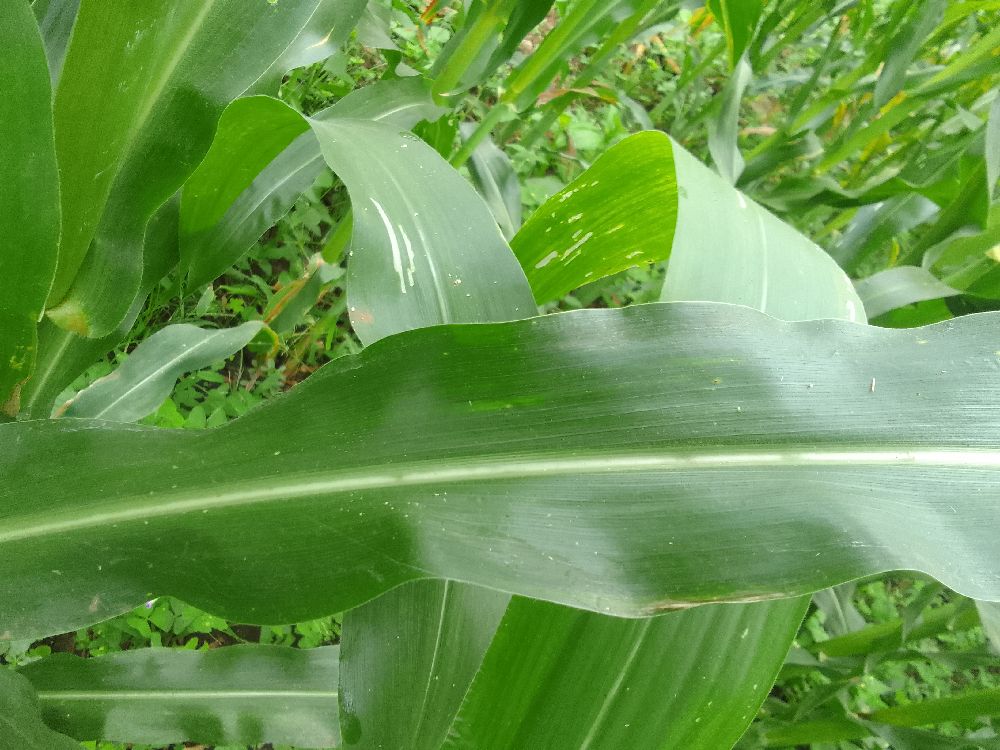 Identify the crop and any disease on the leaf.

maize, healthy
